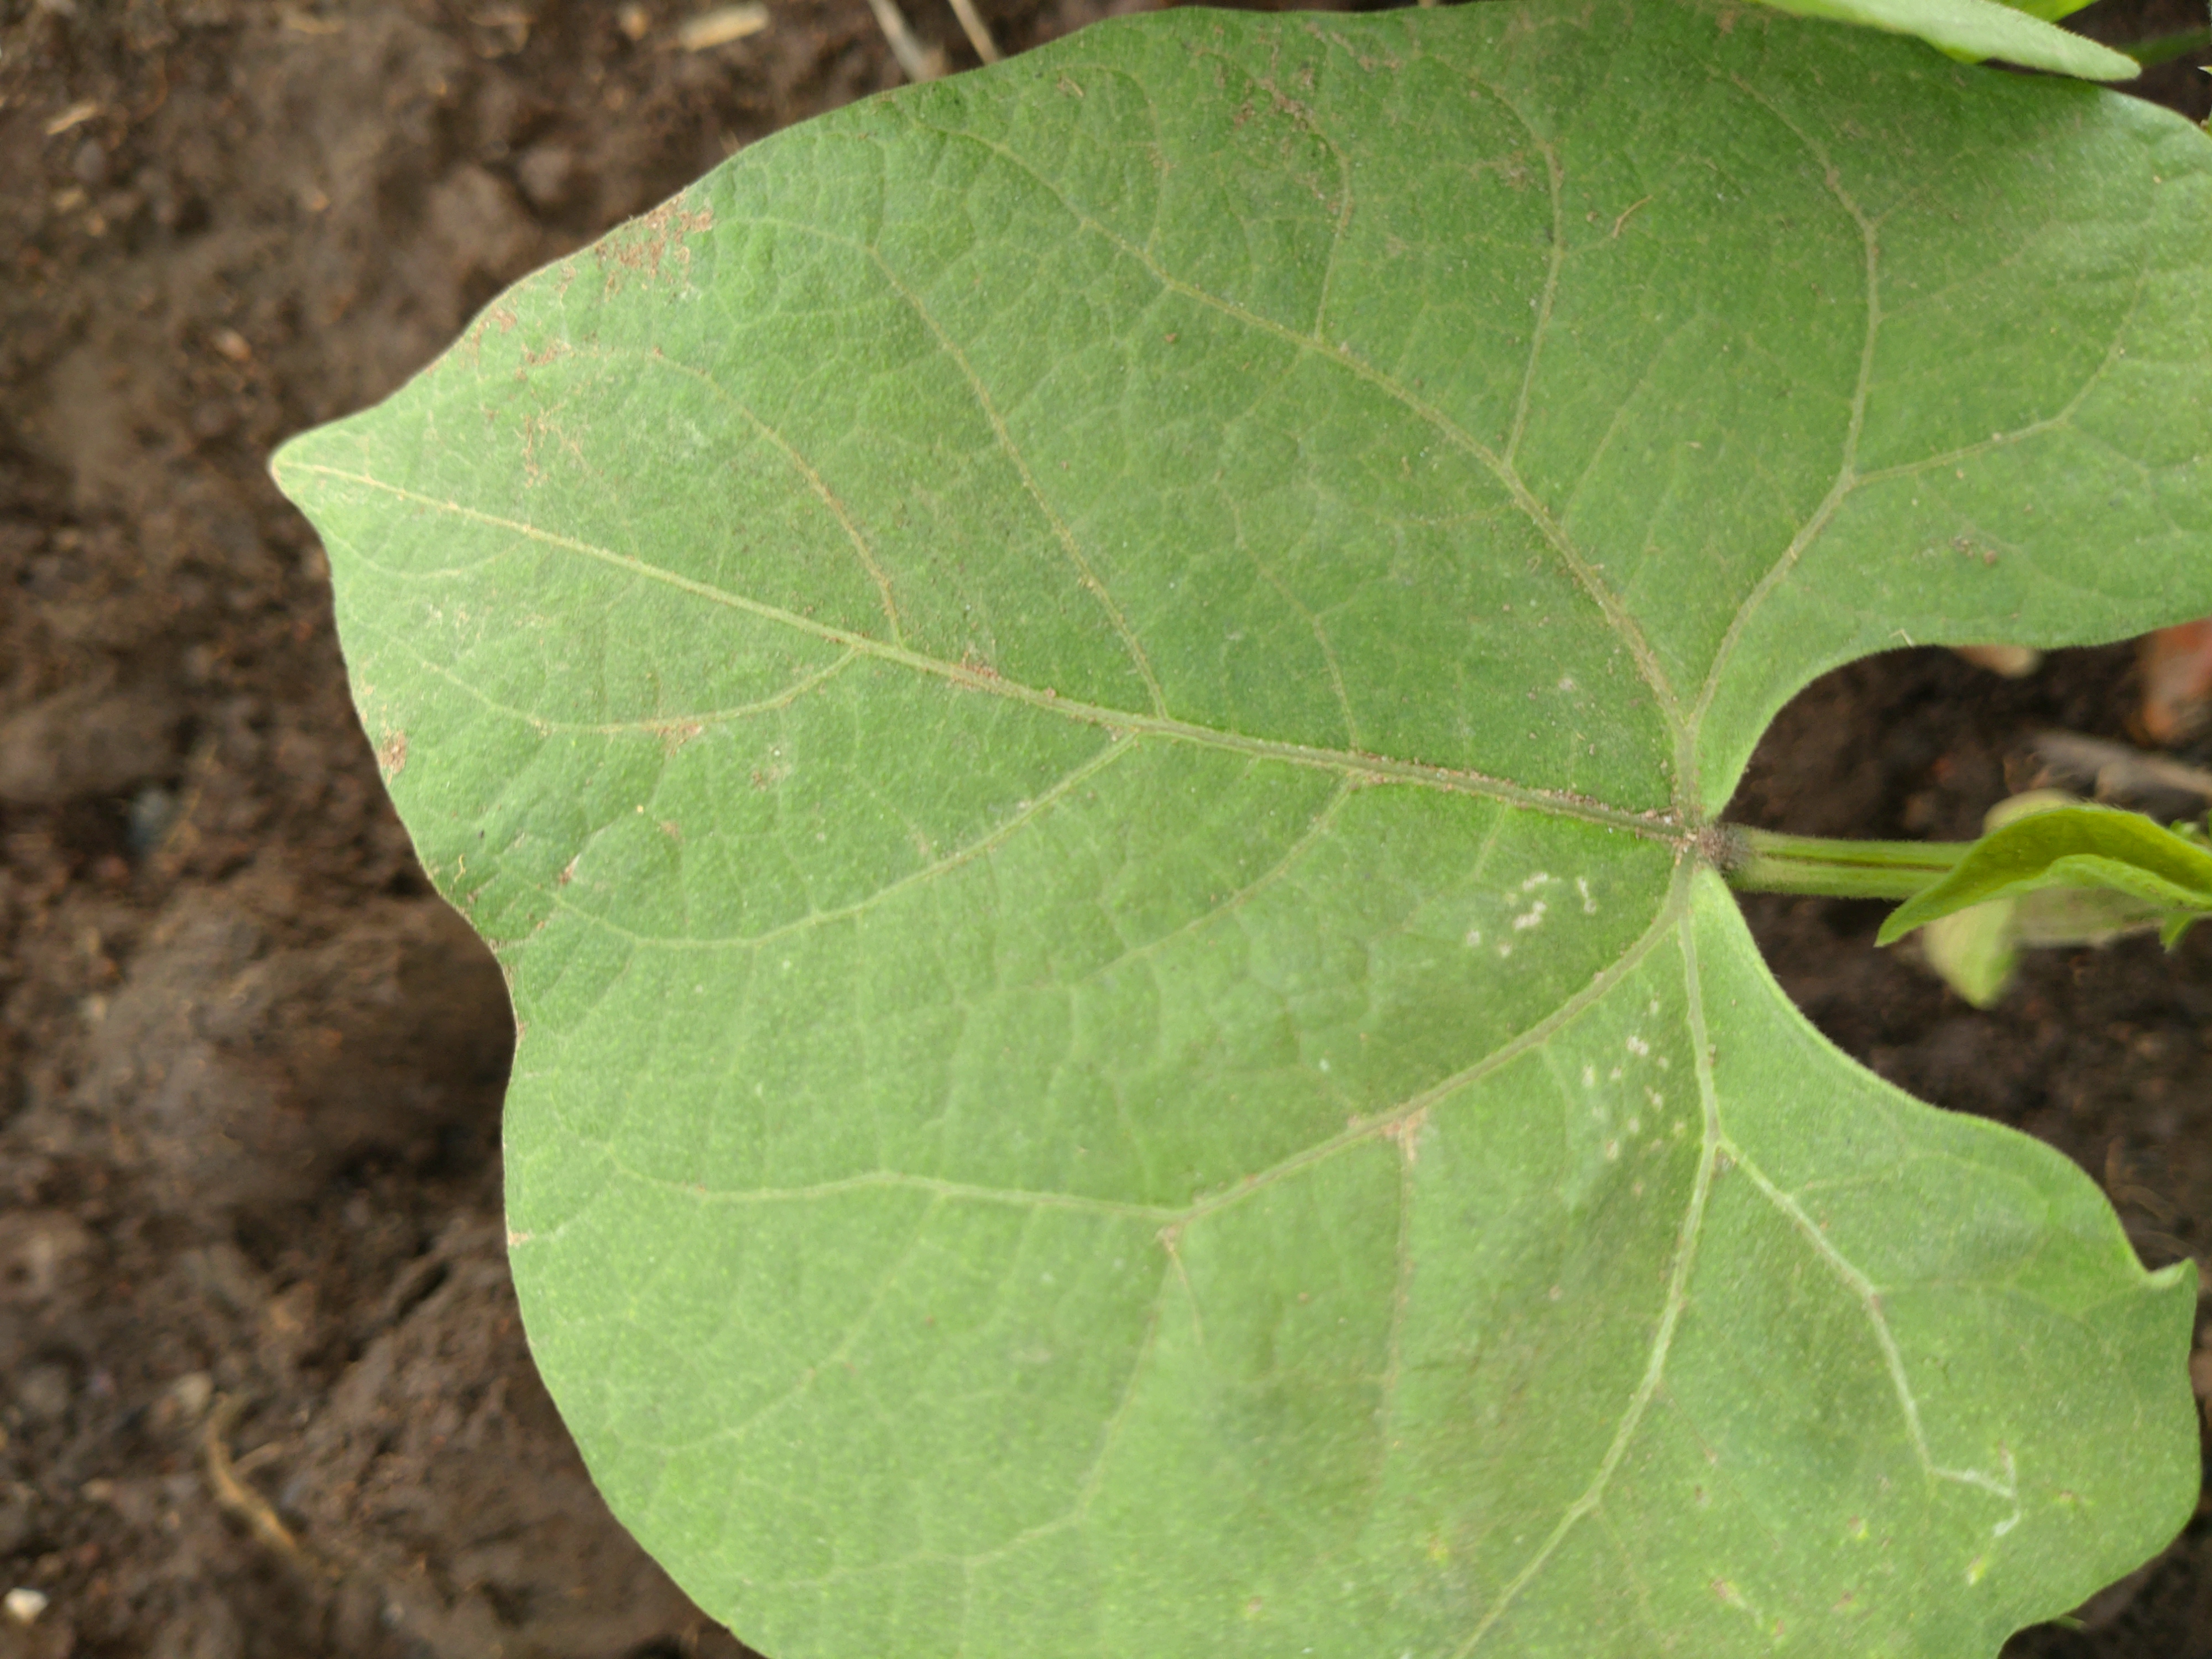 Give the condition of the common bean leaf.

healthy
